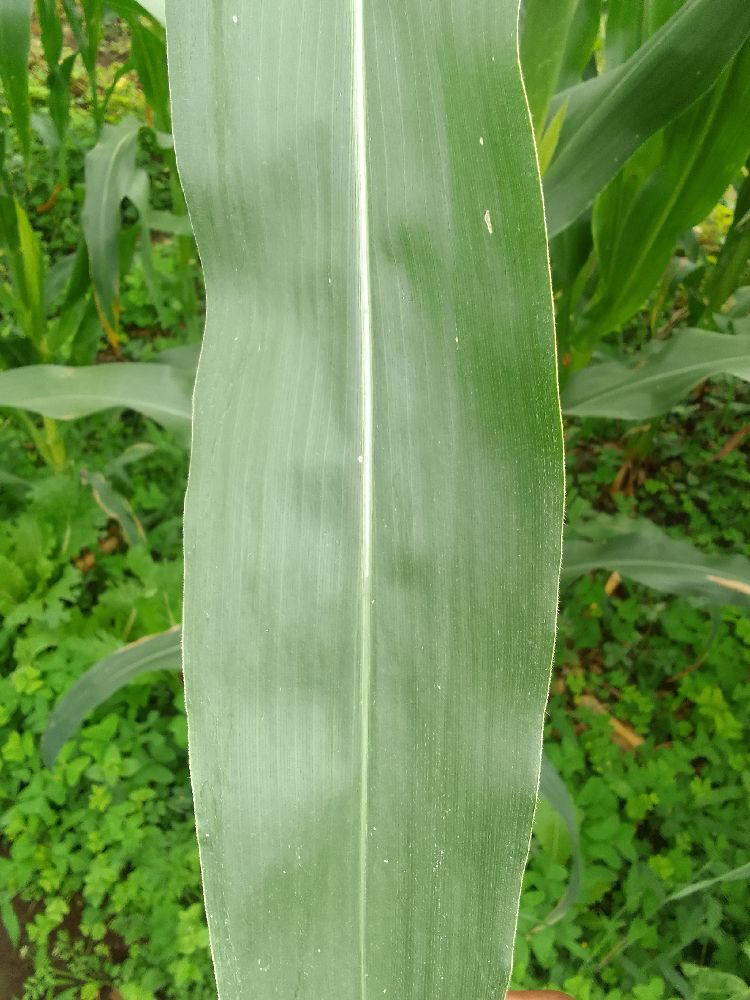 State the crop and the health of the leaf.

maize, healthy
